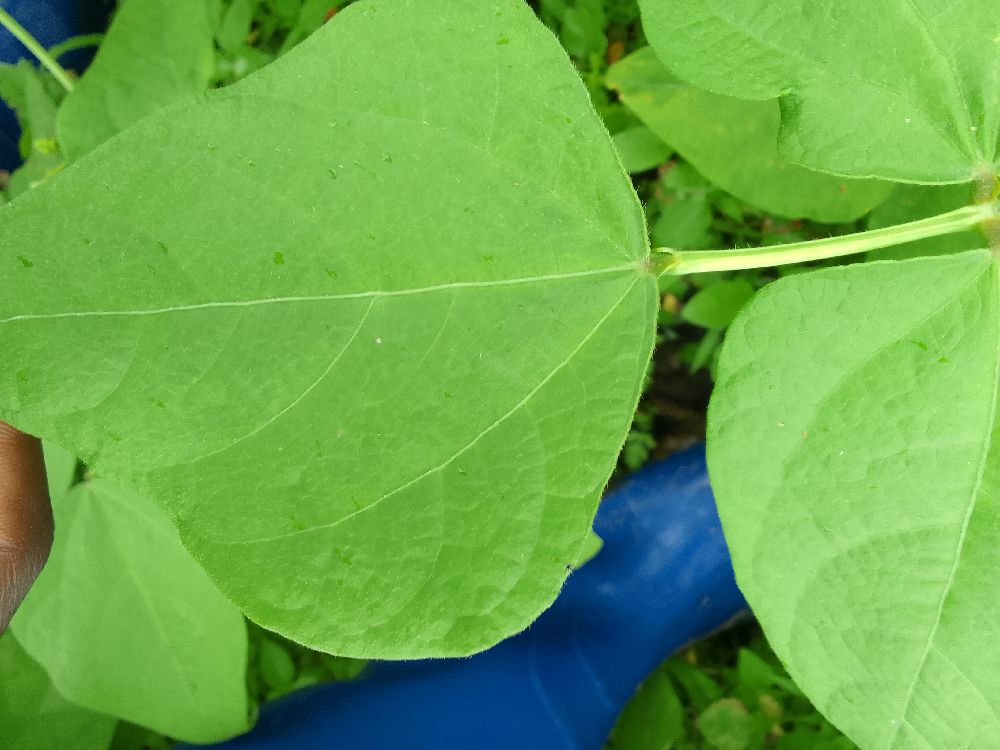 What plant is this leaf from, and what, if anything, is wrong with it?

common bean, healthy
